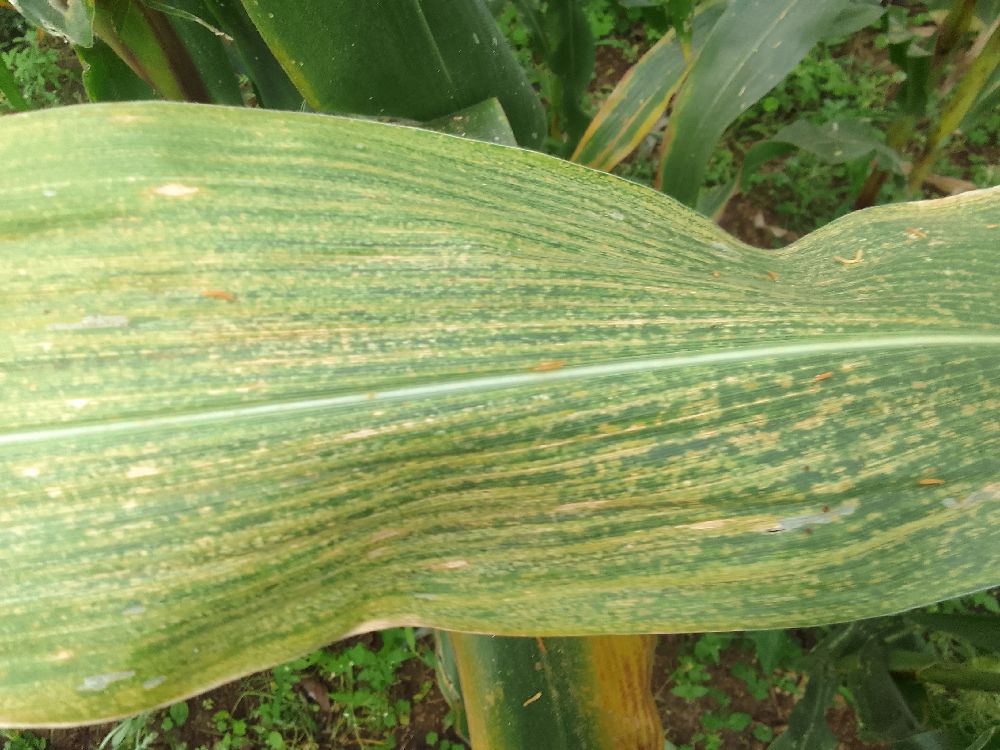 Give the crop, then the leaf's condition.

maize, maize lethal necrosis
